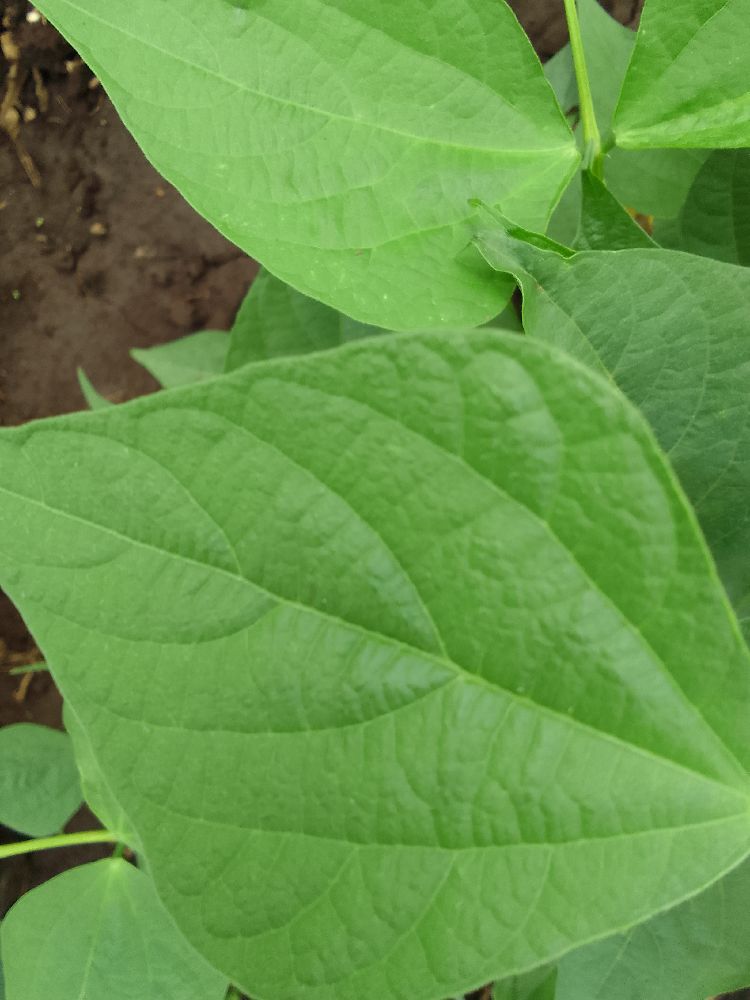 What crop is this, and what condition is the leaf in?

common bean, healthy
